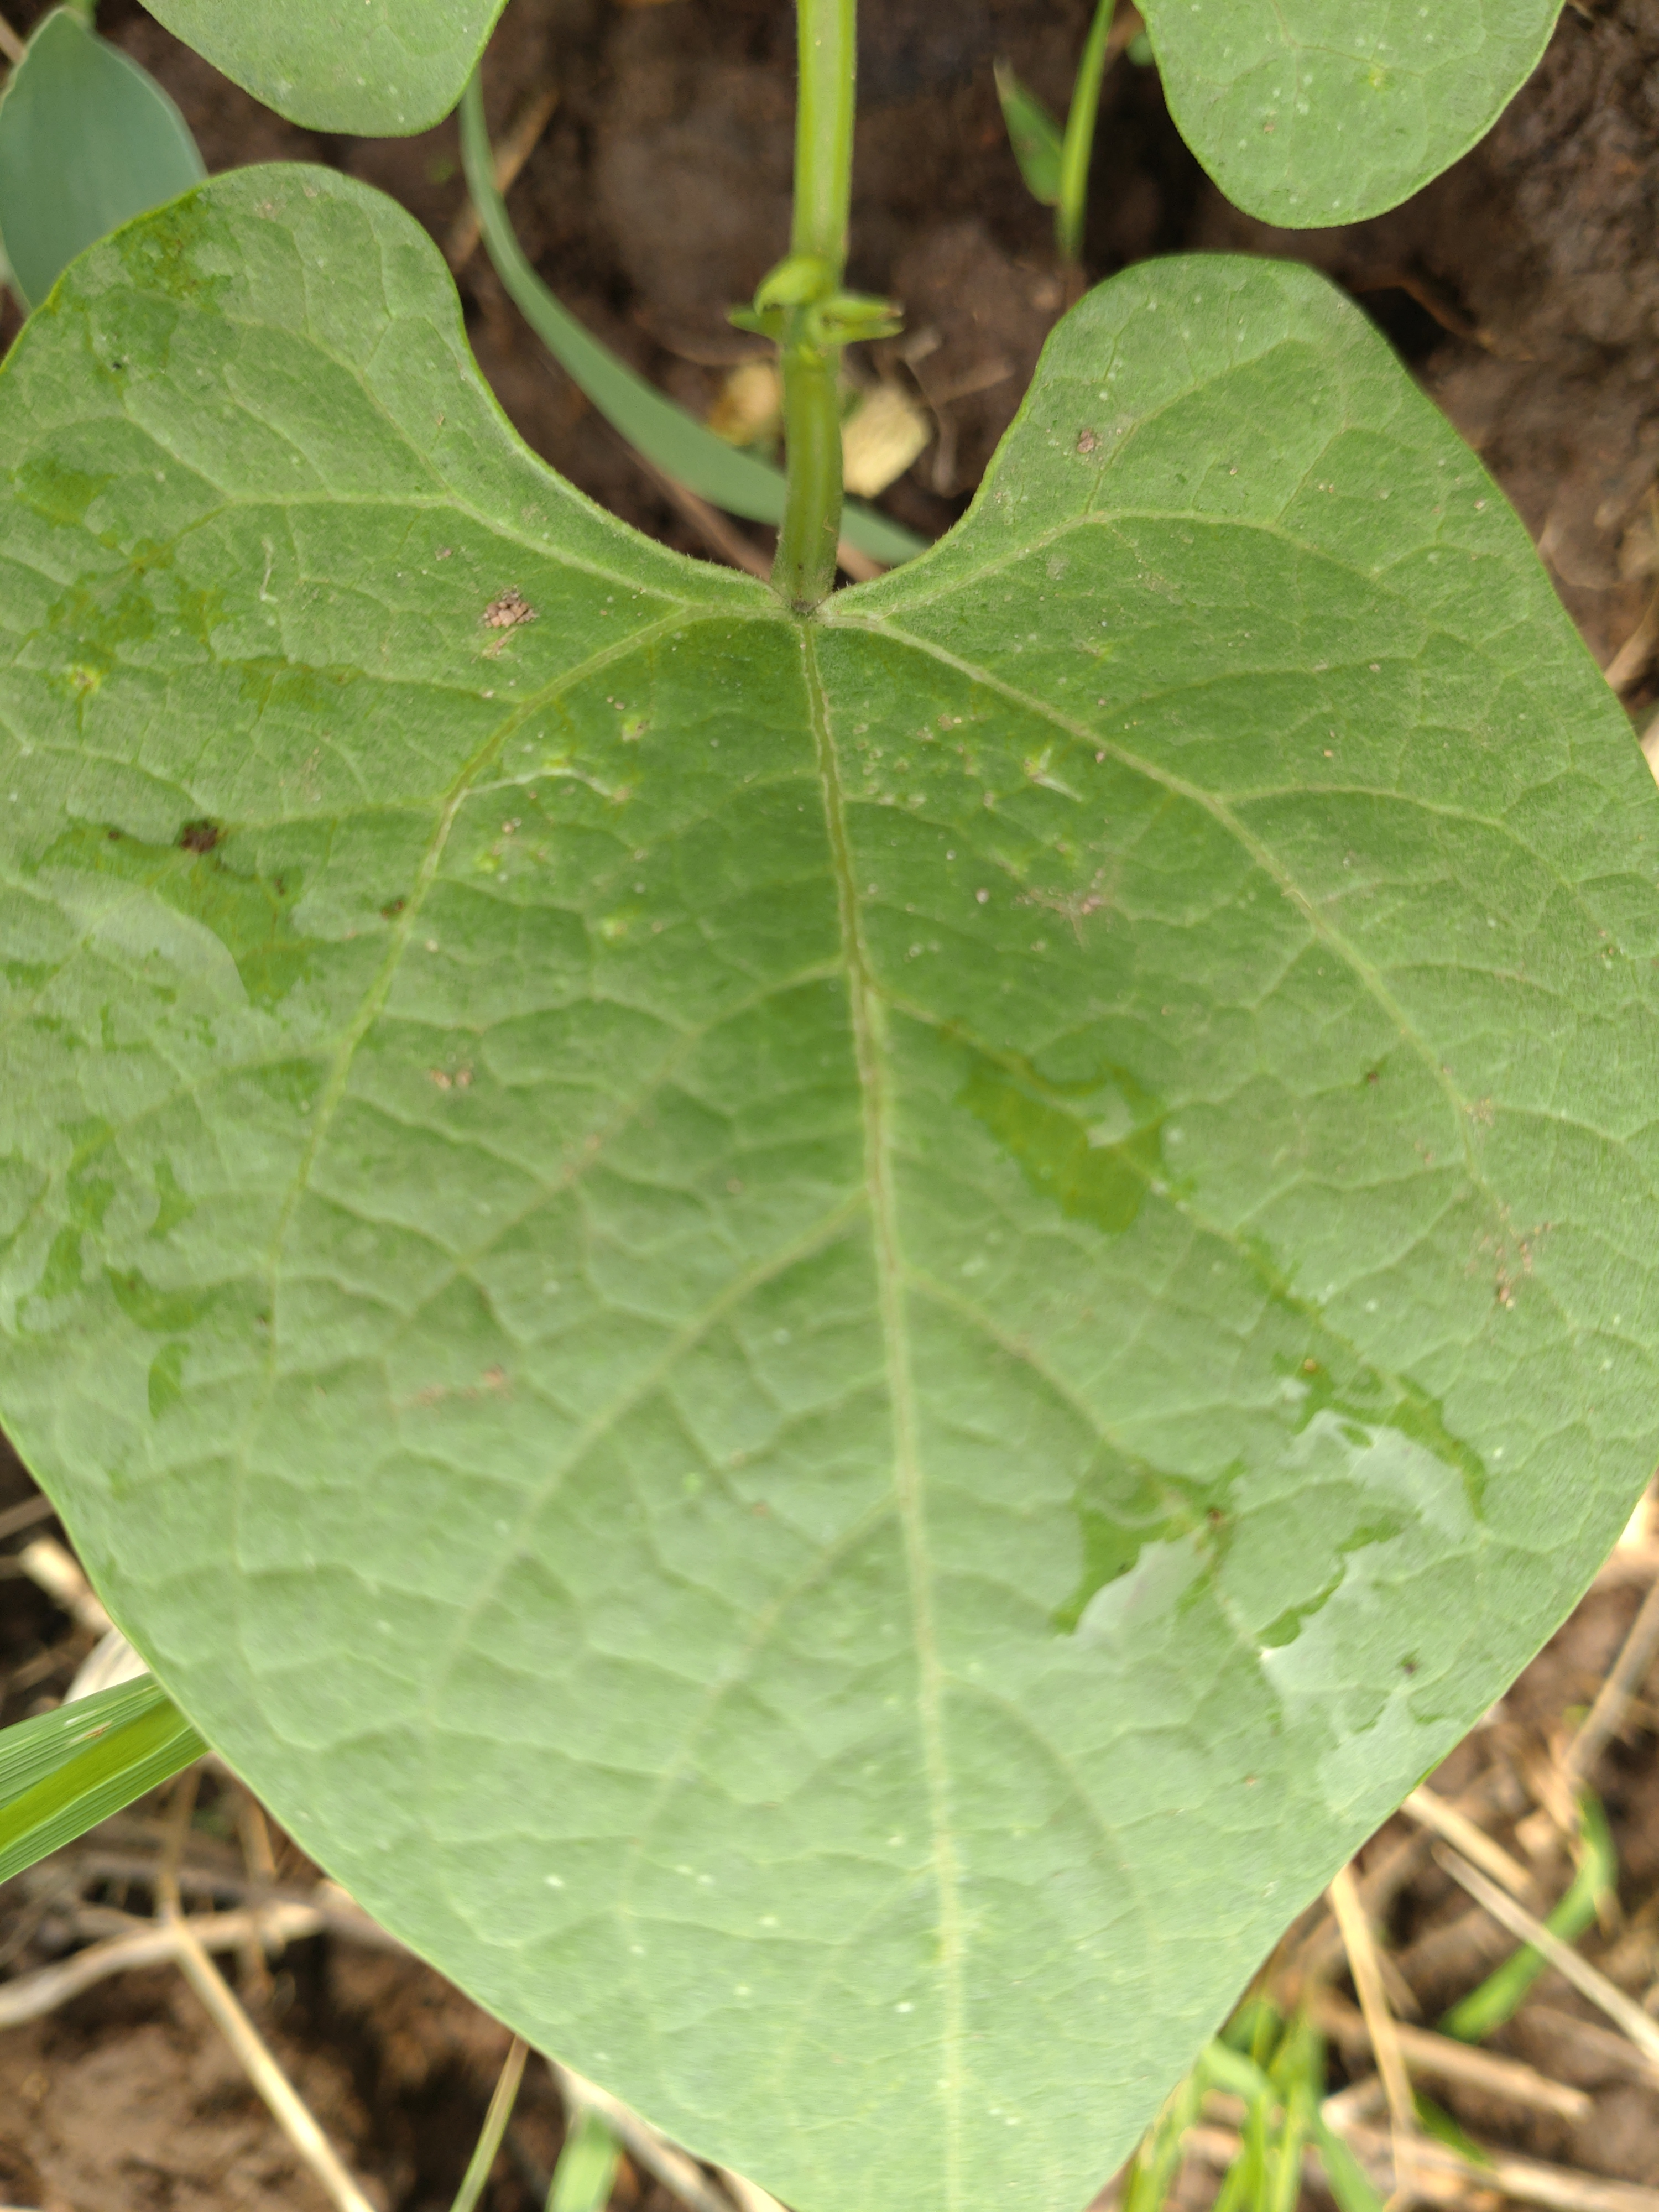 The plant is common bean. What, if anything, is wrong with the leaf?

healthy
